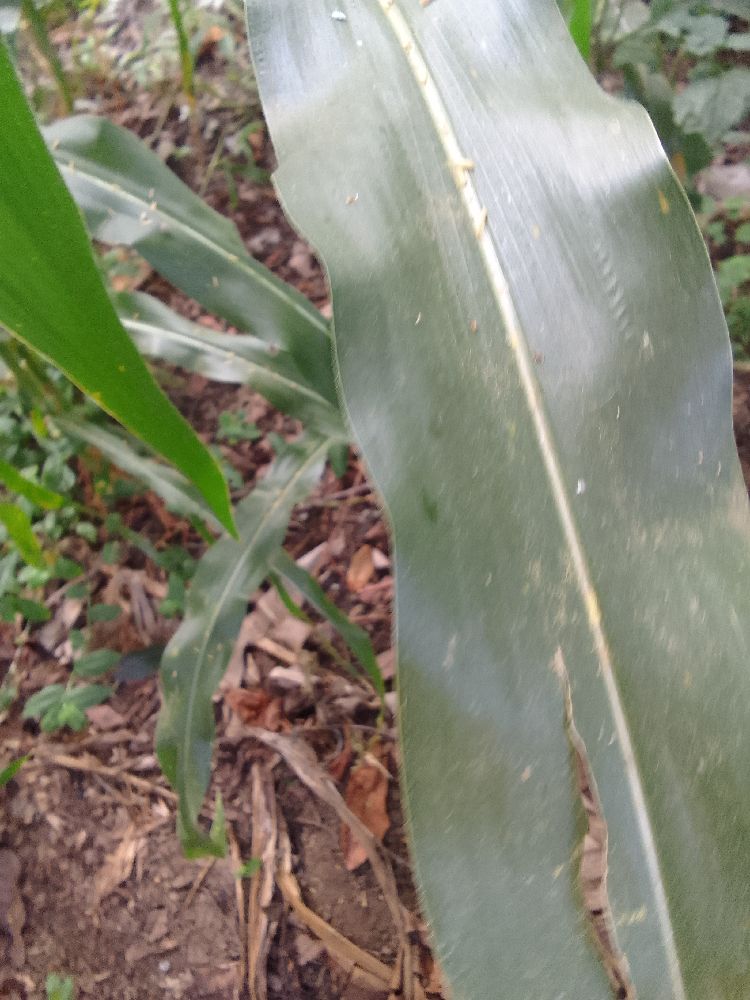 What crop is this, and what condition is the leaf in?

maize, healthy
